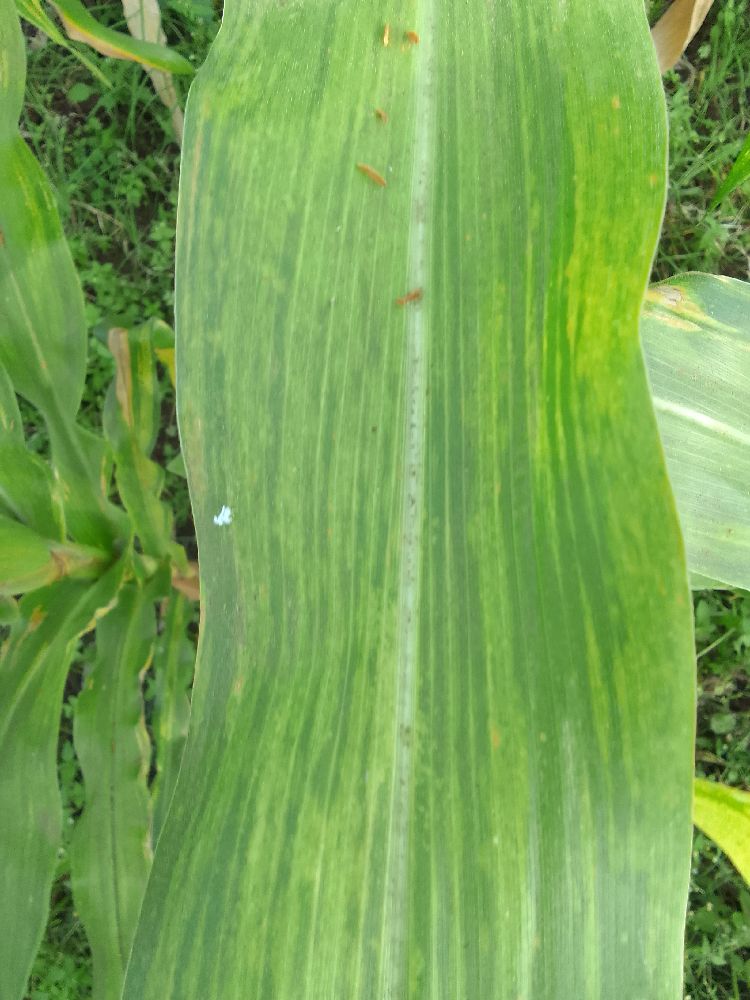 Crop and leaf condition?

maize, maize lethal necrosis
